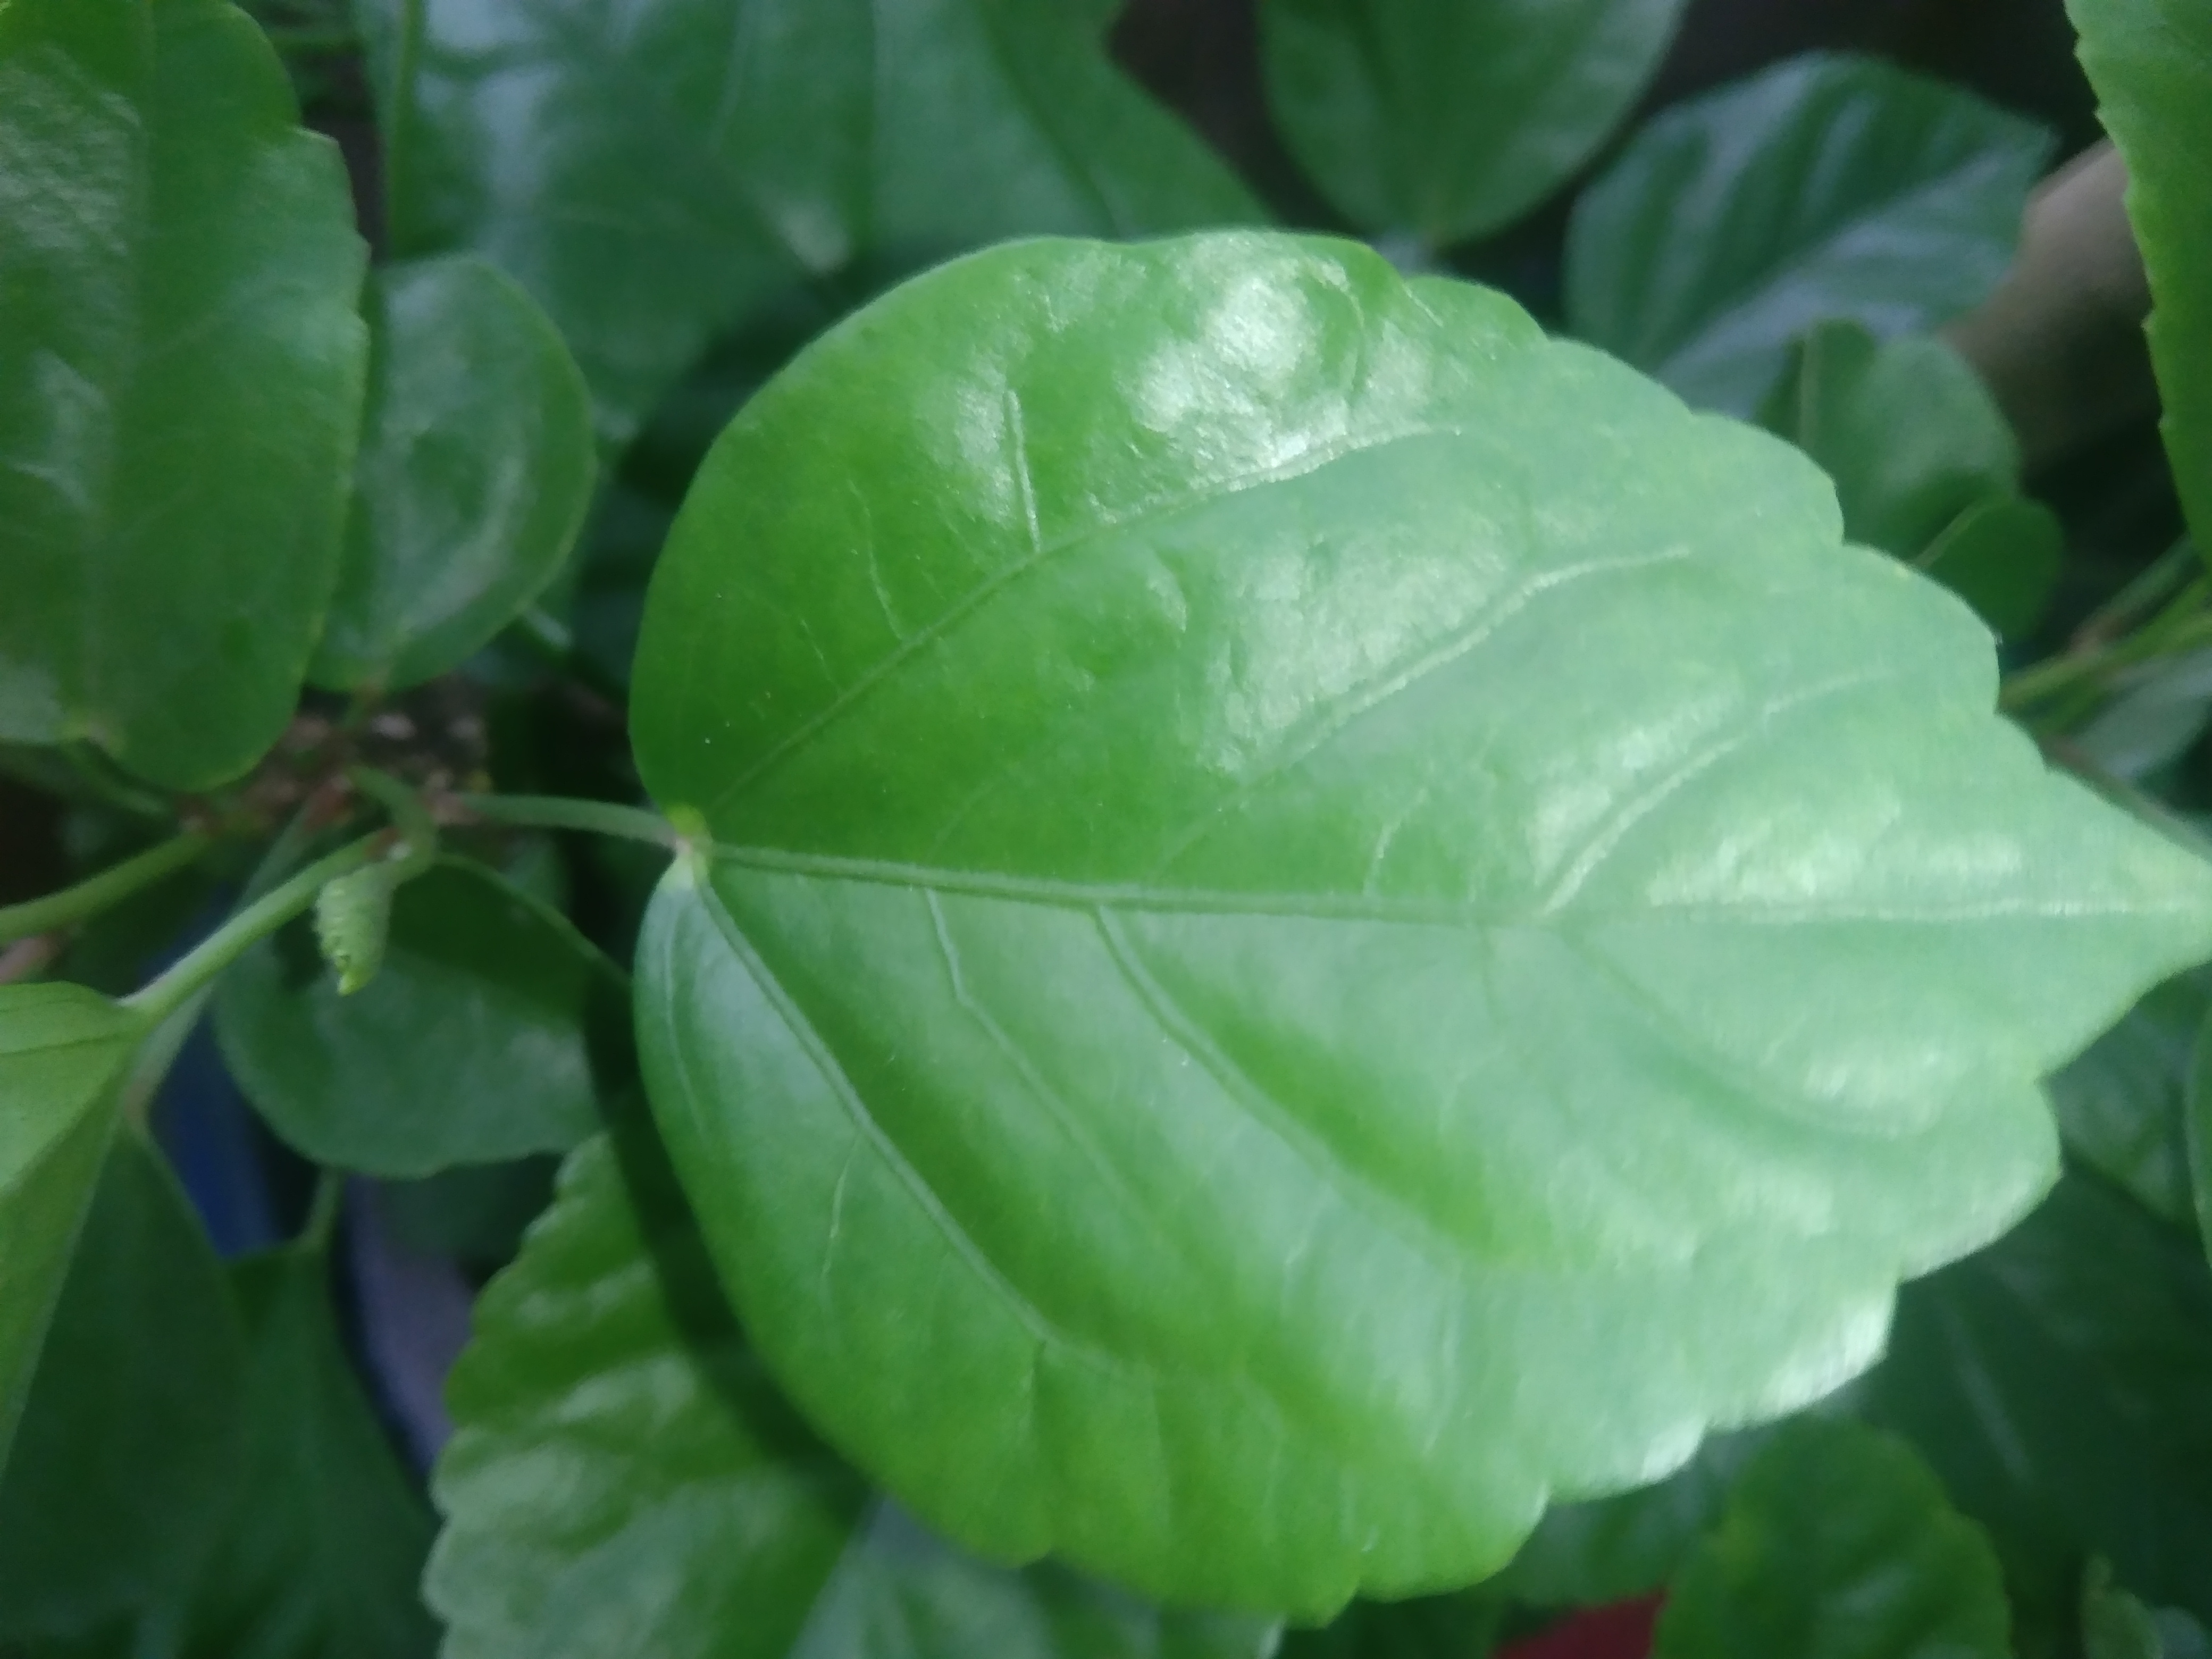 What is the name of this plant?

hibiscus
